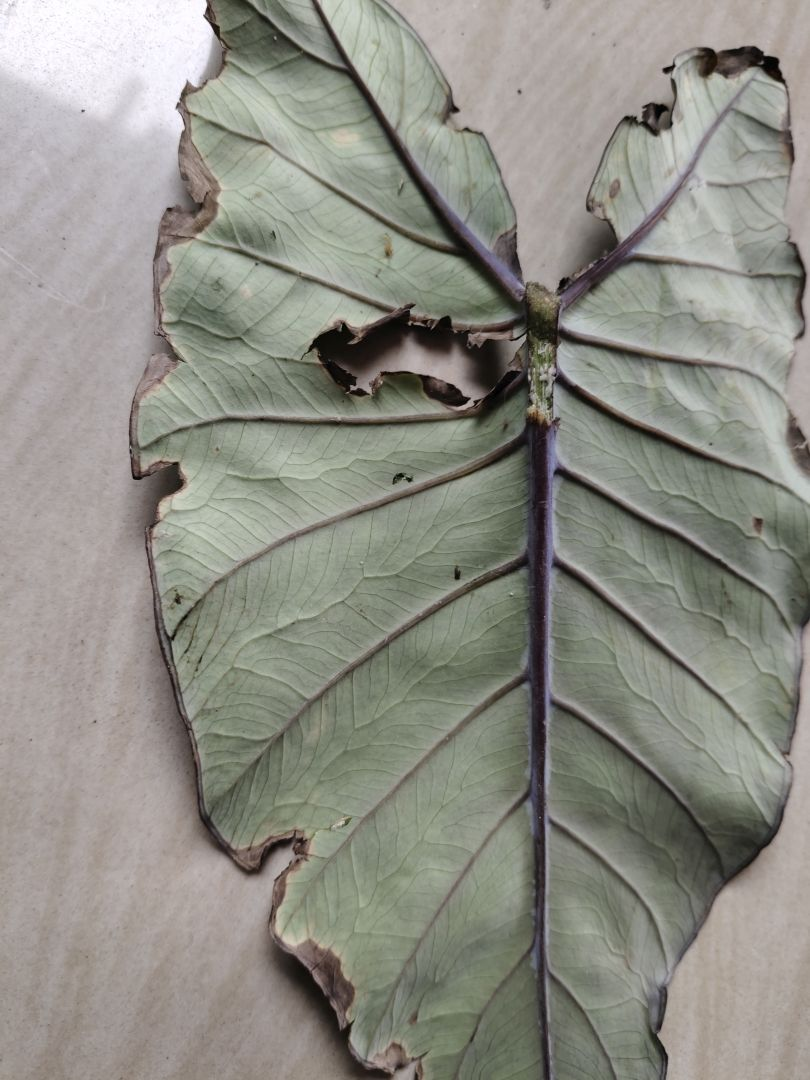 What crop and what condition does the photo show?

taro, leaf blight
